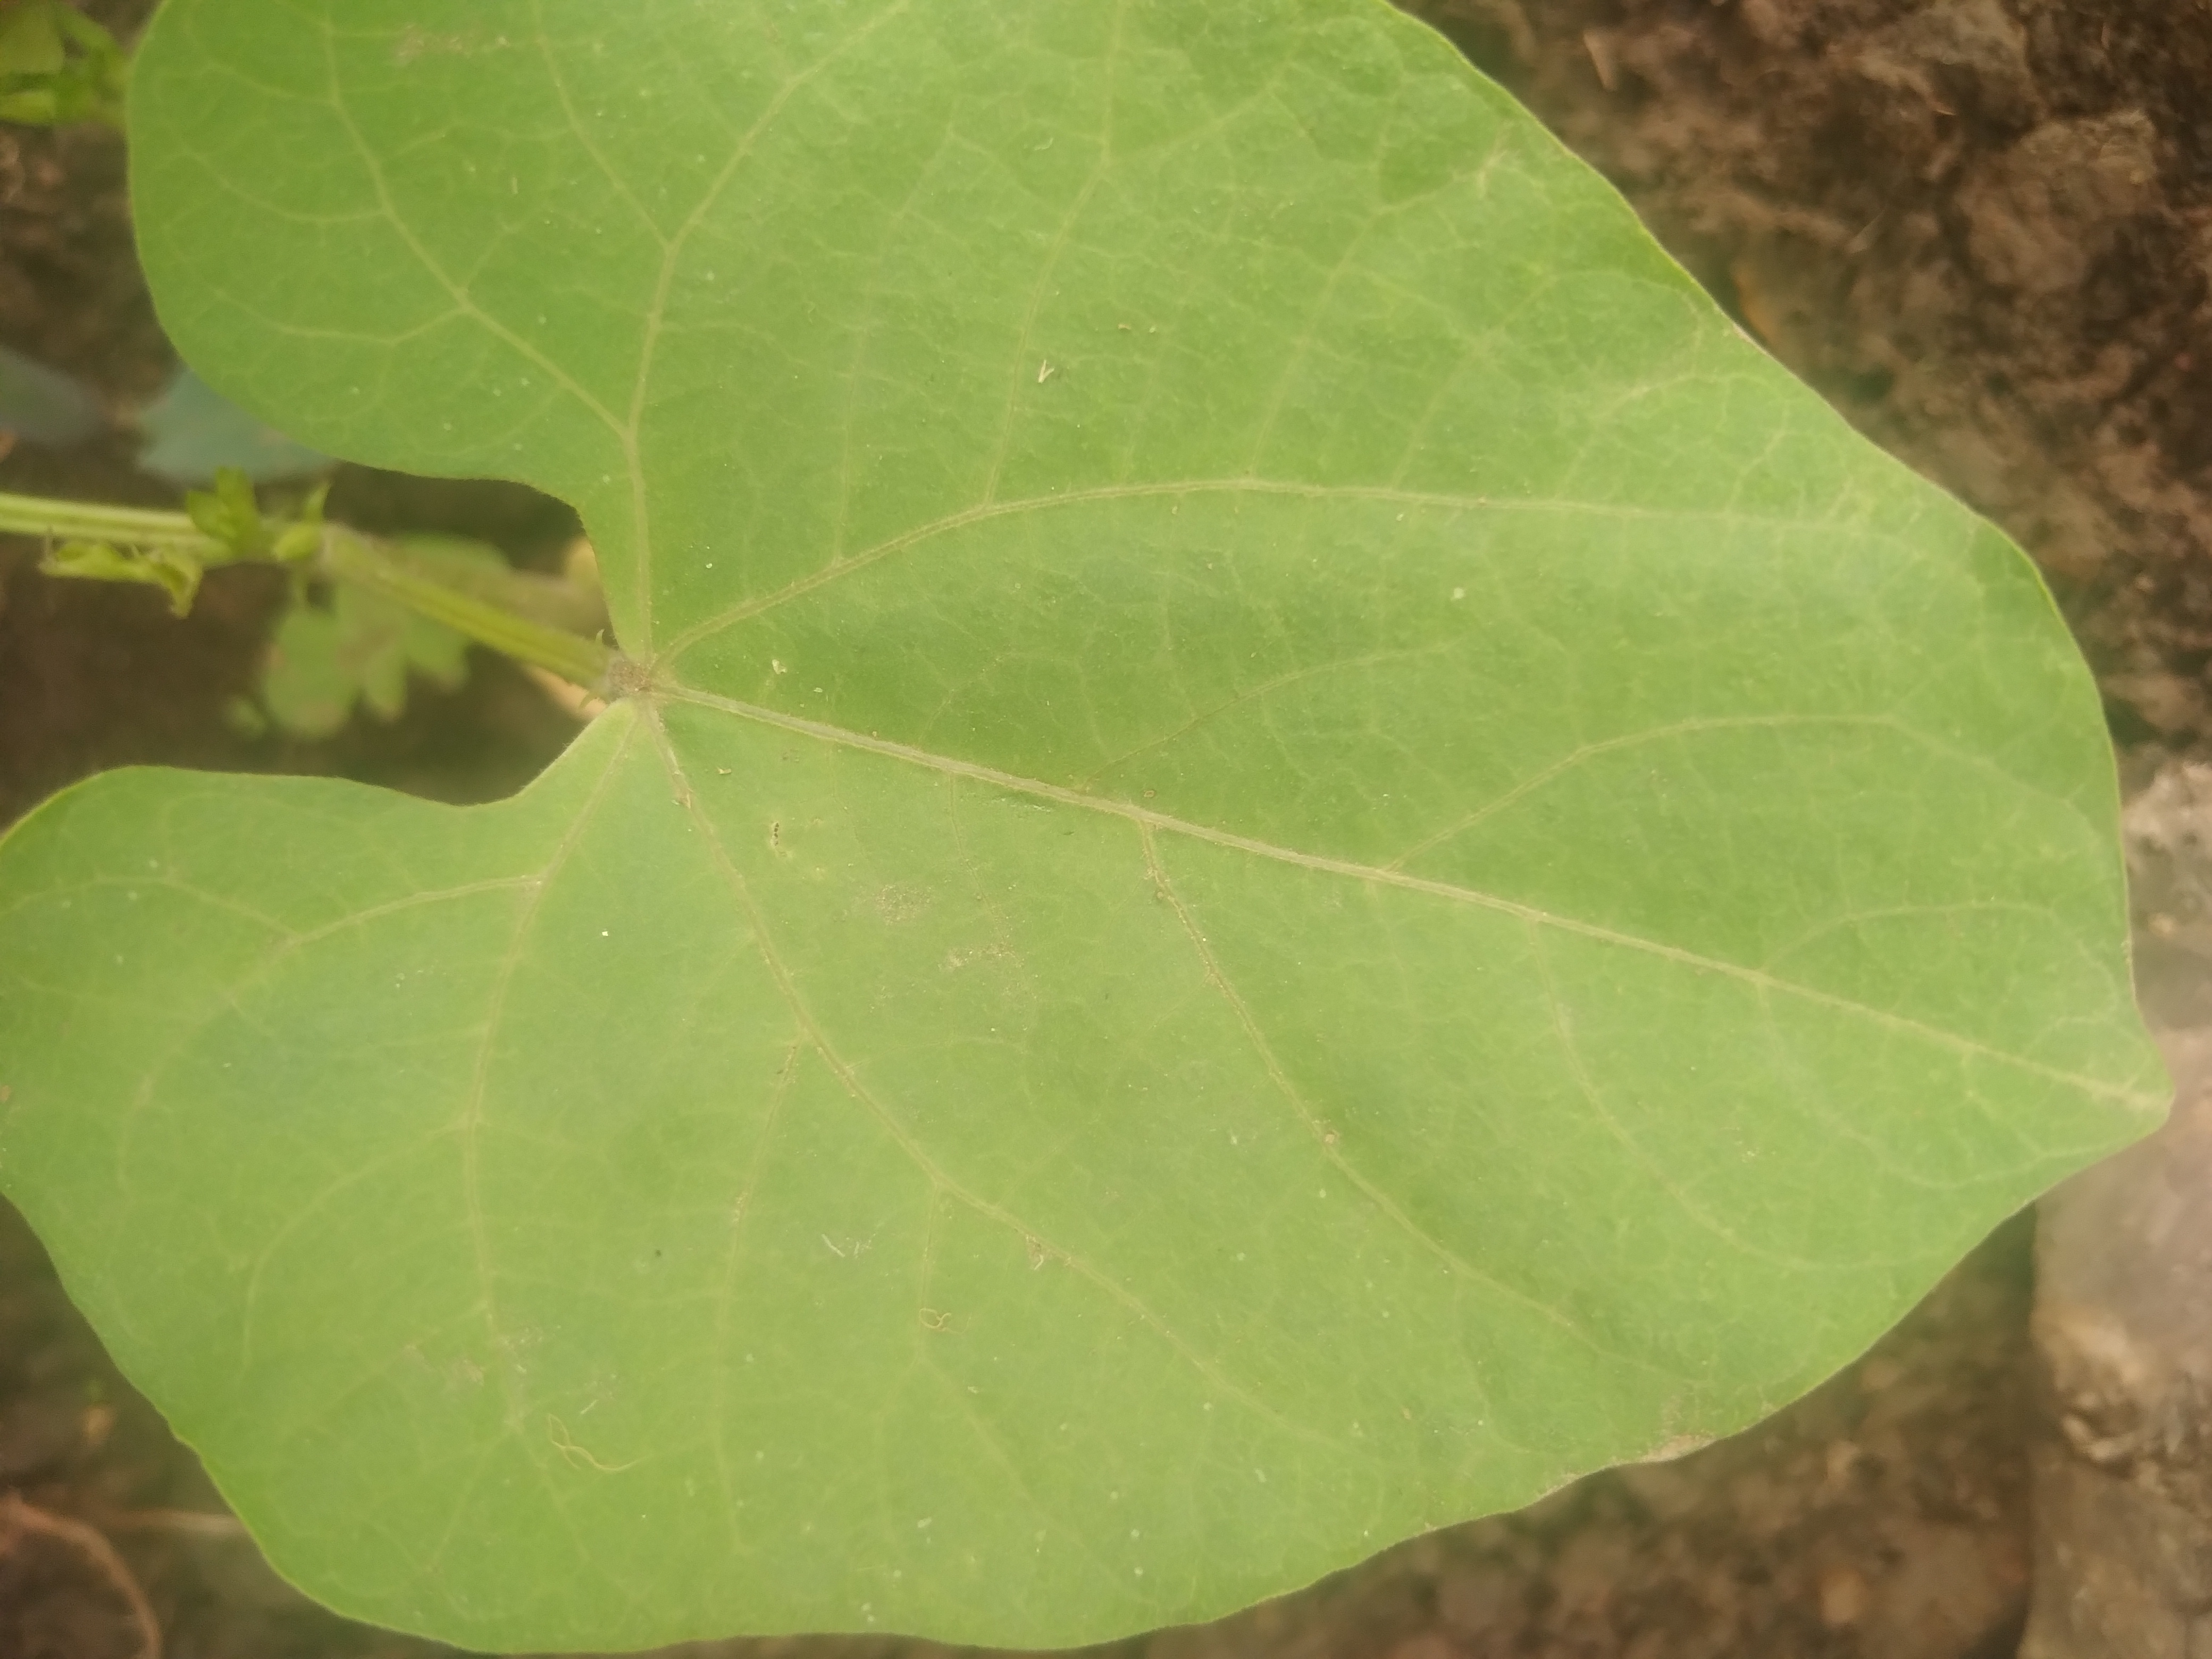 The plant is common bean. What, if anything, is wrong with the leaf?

healthy
